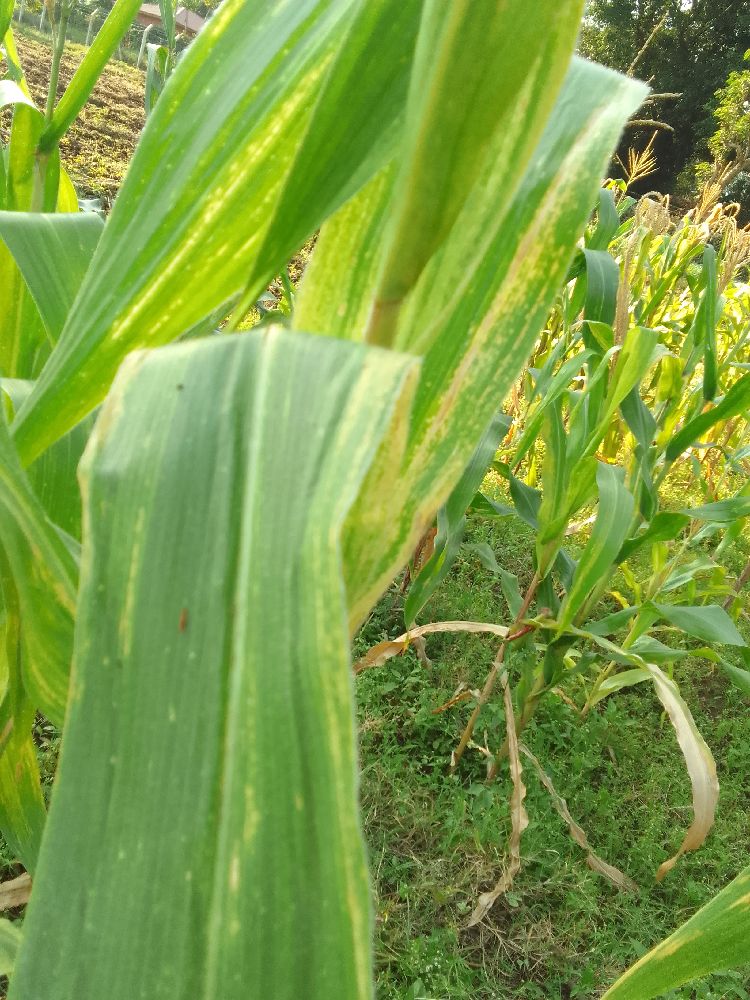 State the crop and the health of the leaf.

maize, maize lethal necrosis
